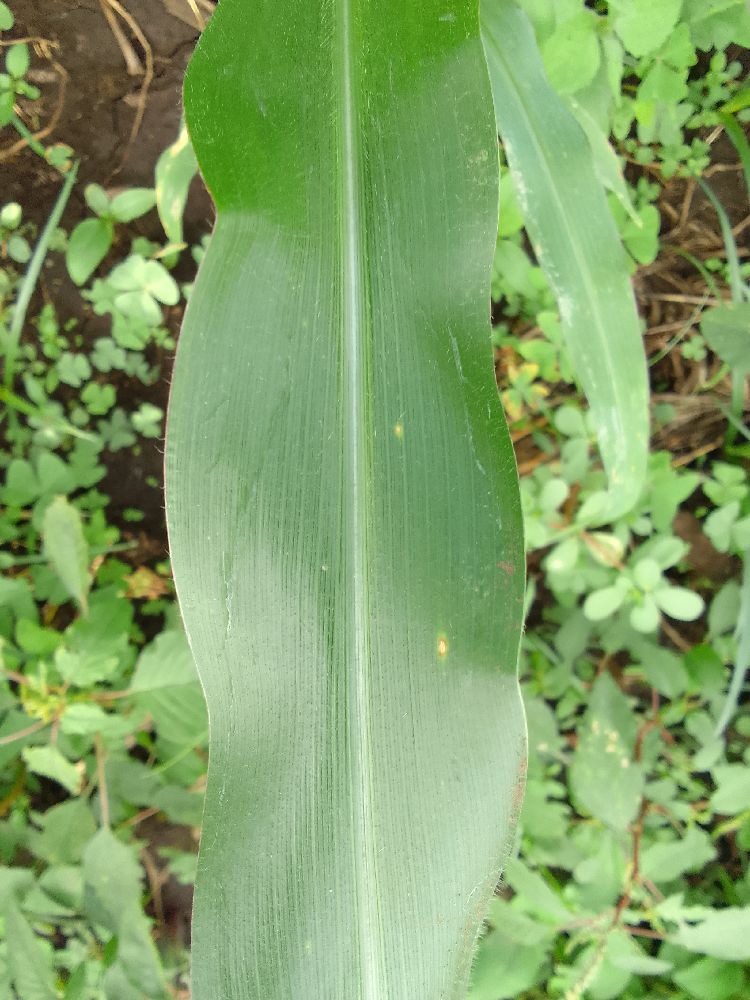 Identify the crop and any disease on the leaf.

maize, healthy
